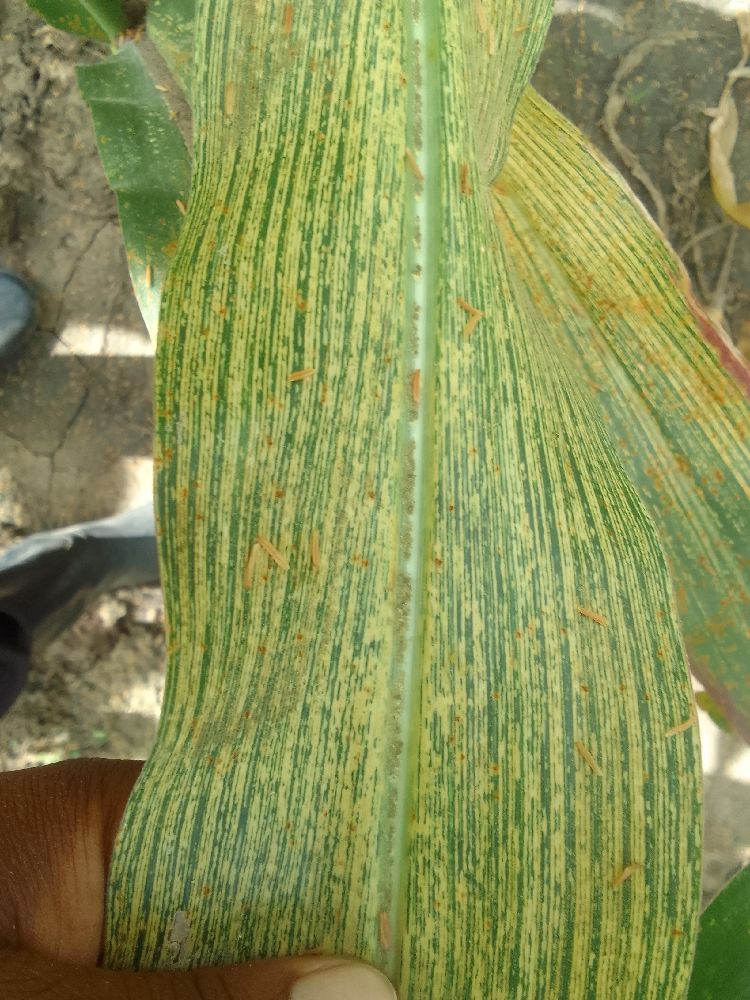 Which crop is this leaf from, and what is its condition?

maize, maize streak virus
